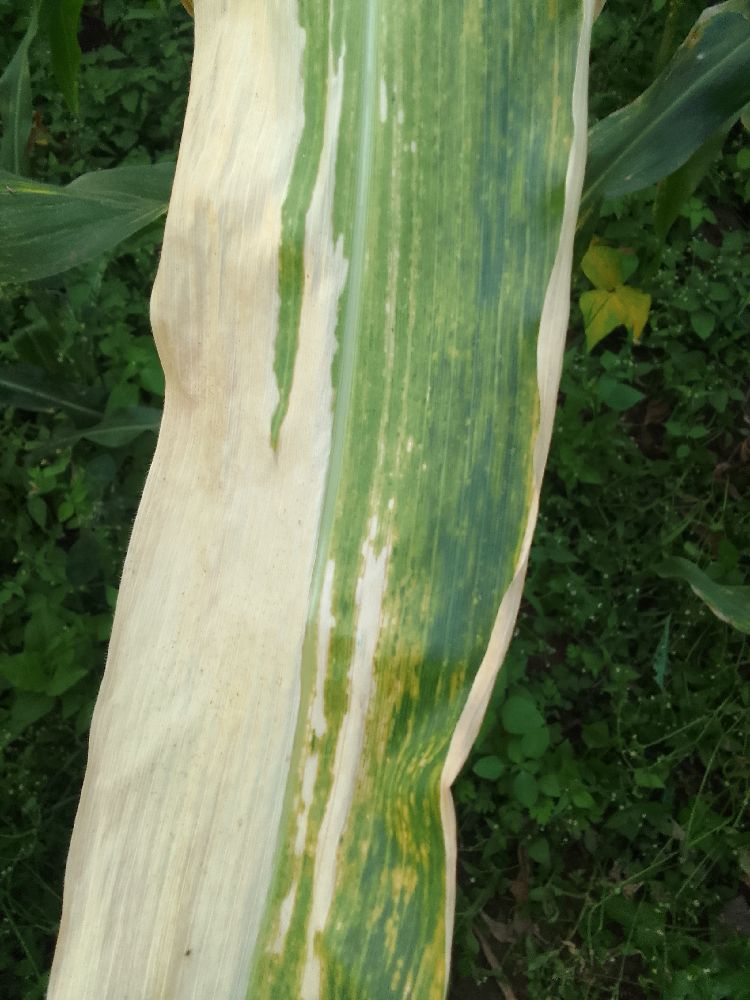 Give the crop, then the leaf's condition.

maize, maize lethal necrosis
